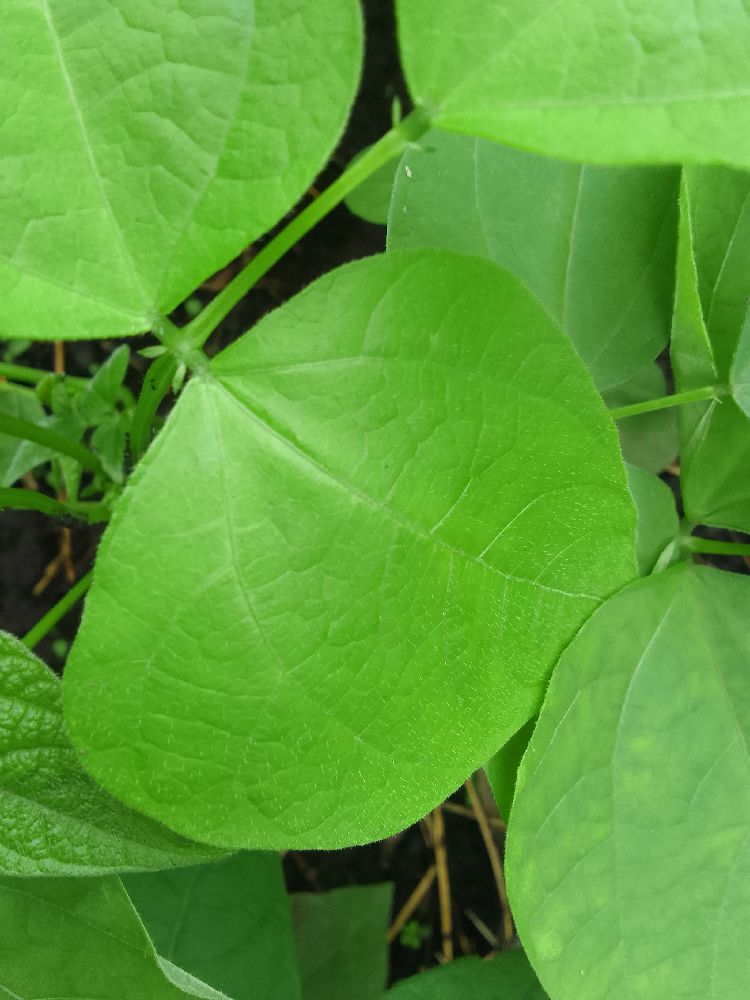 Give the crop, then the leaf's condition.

common bean, healthy
